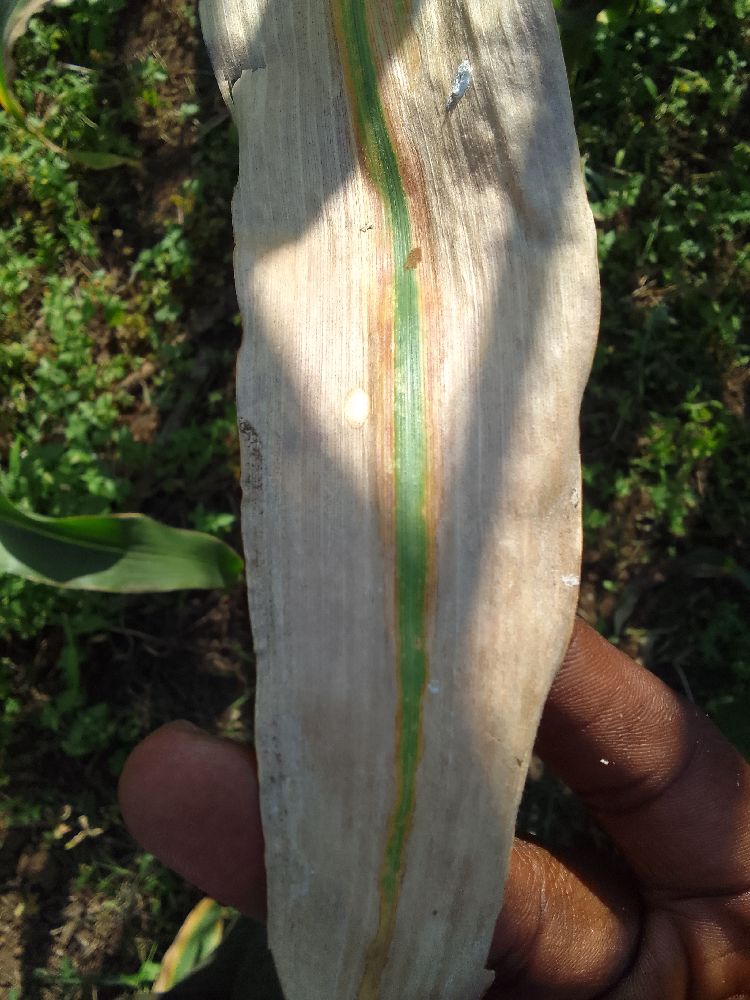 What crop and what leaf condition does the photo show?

maize, maize lethal necrosis
